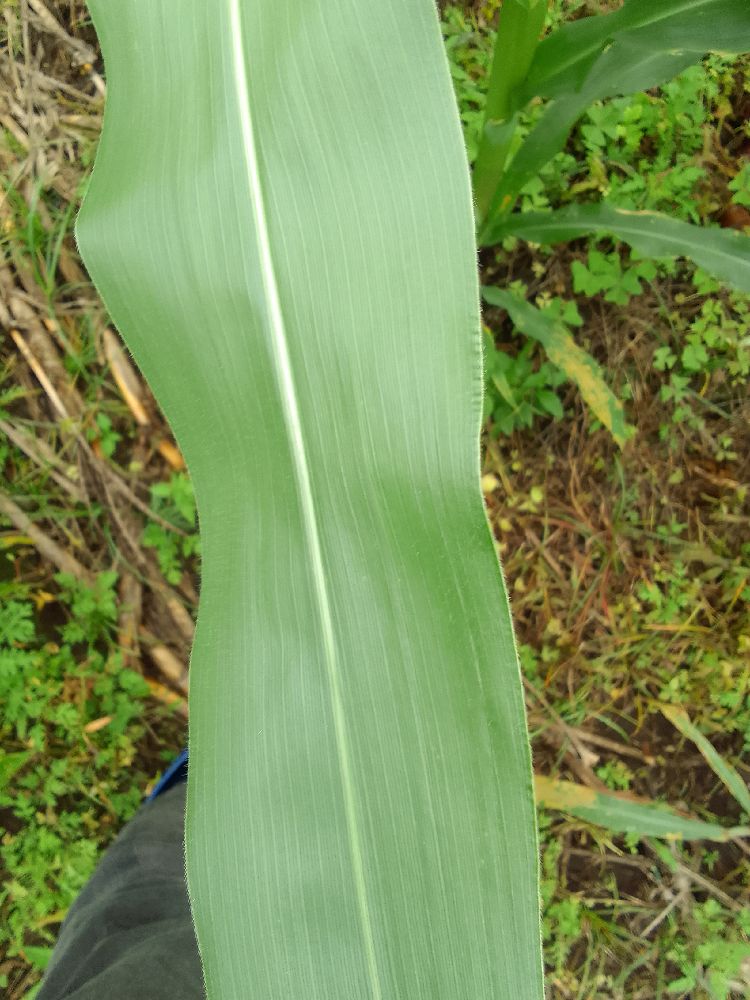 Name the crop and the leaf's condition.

maize, healthy
